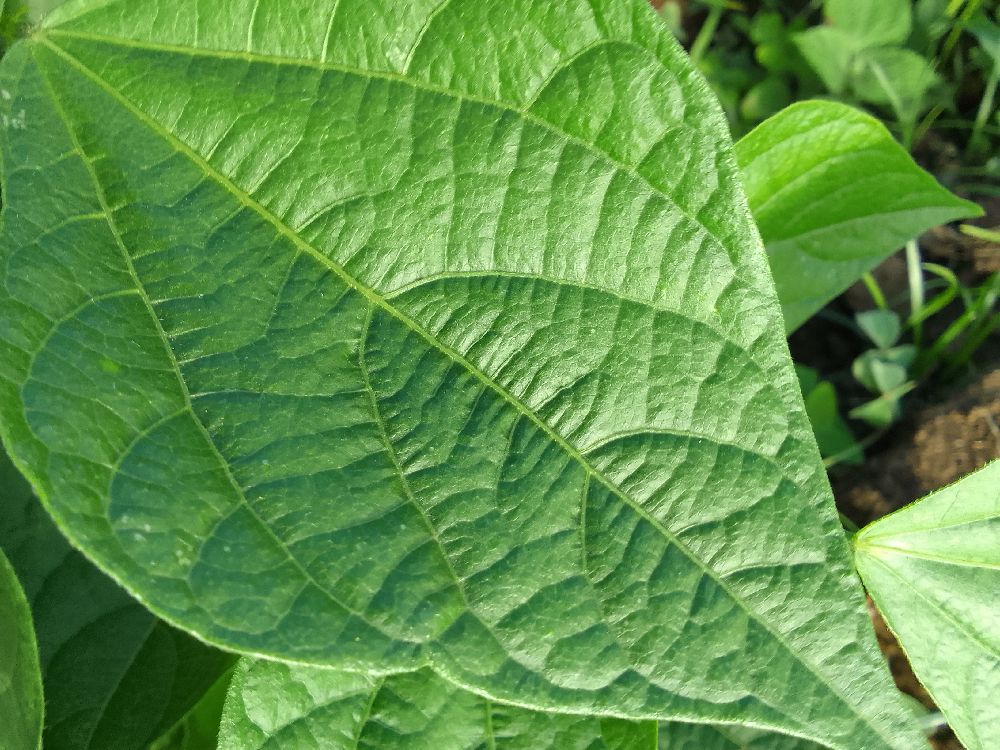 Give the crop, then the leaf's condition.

common bean, healthy
